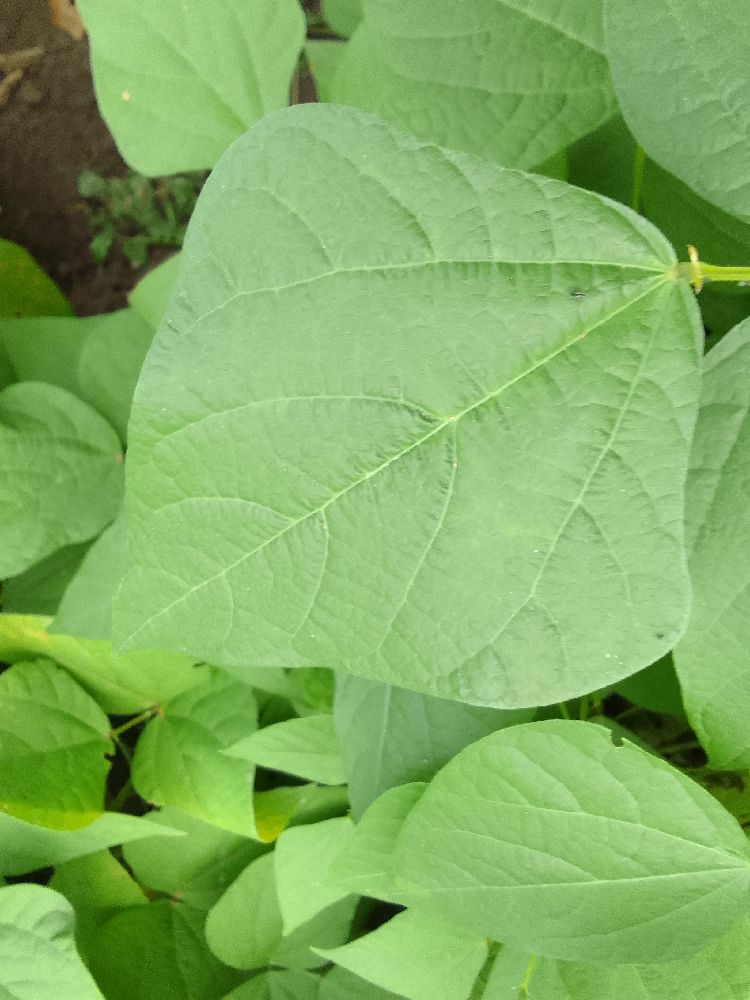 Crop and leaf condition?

common bean, healthy
